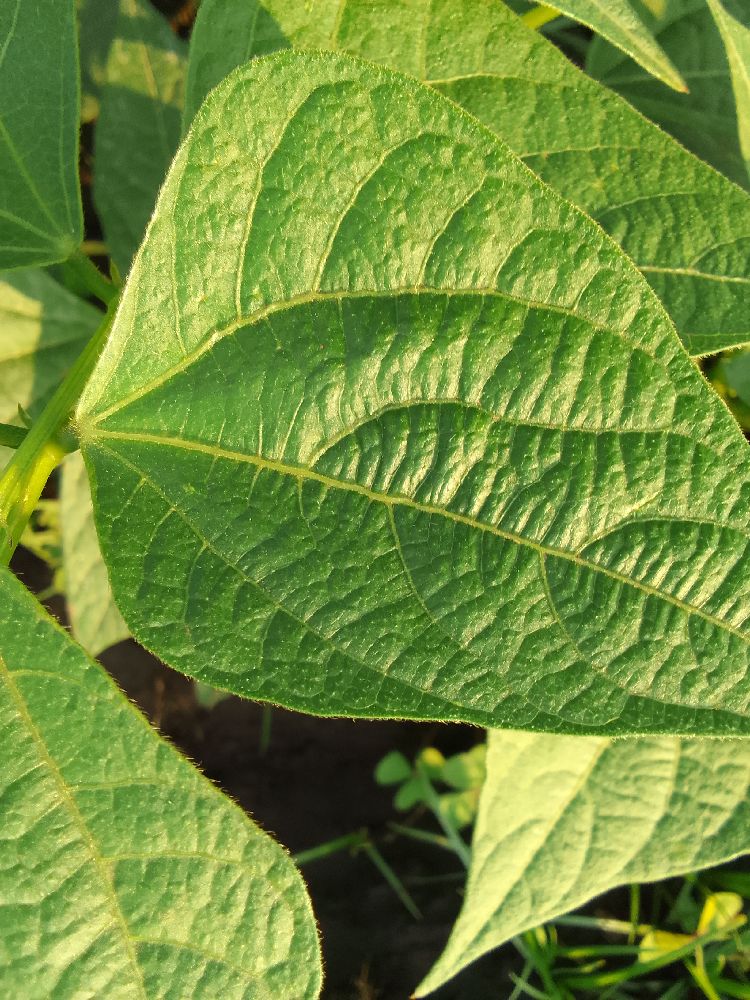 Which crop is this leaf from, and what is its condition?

common bean, healthy
